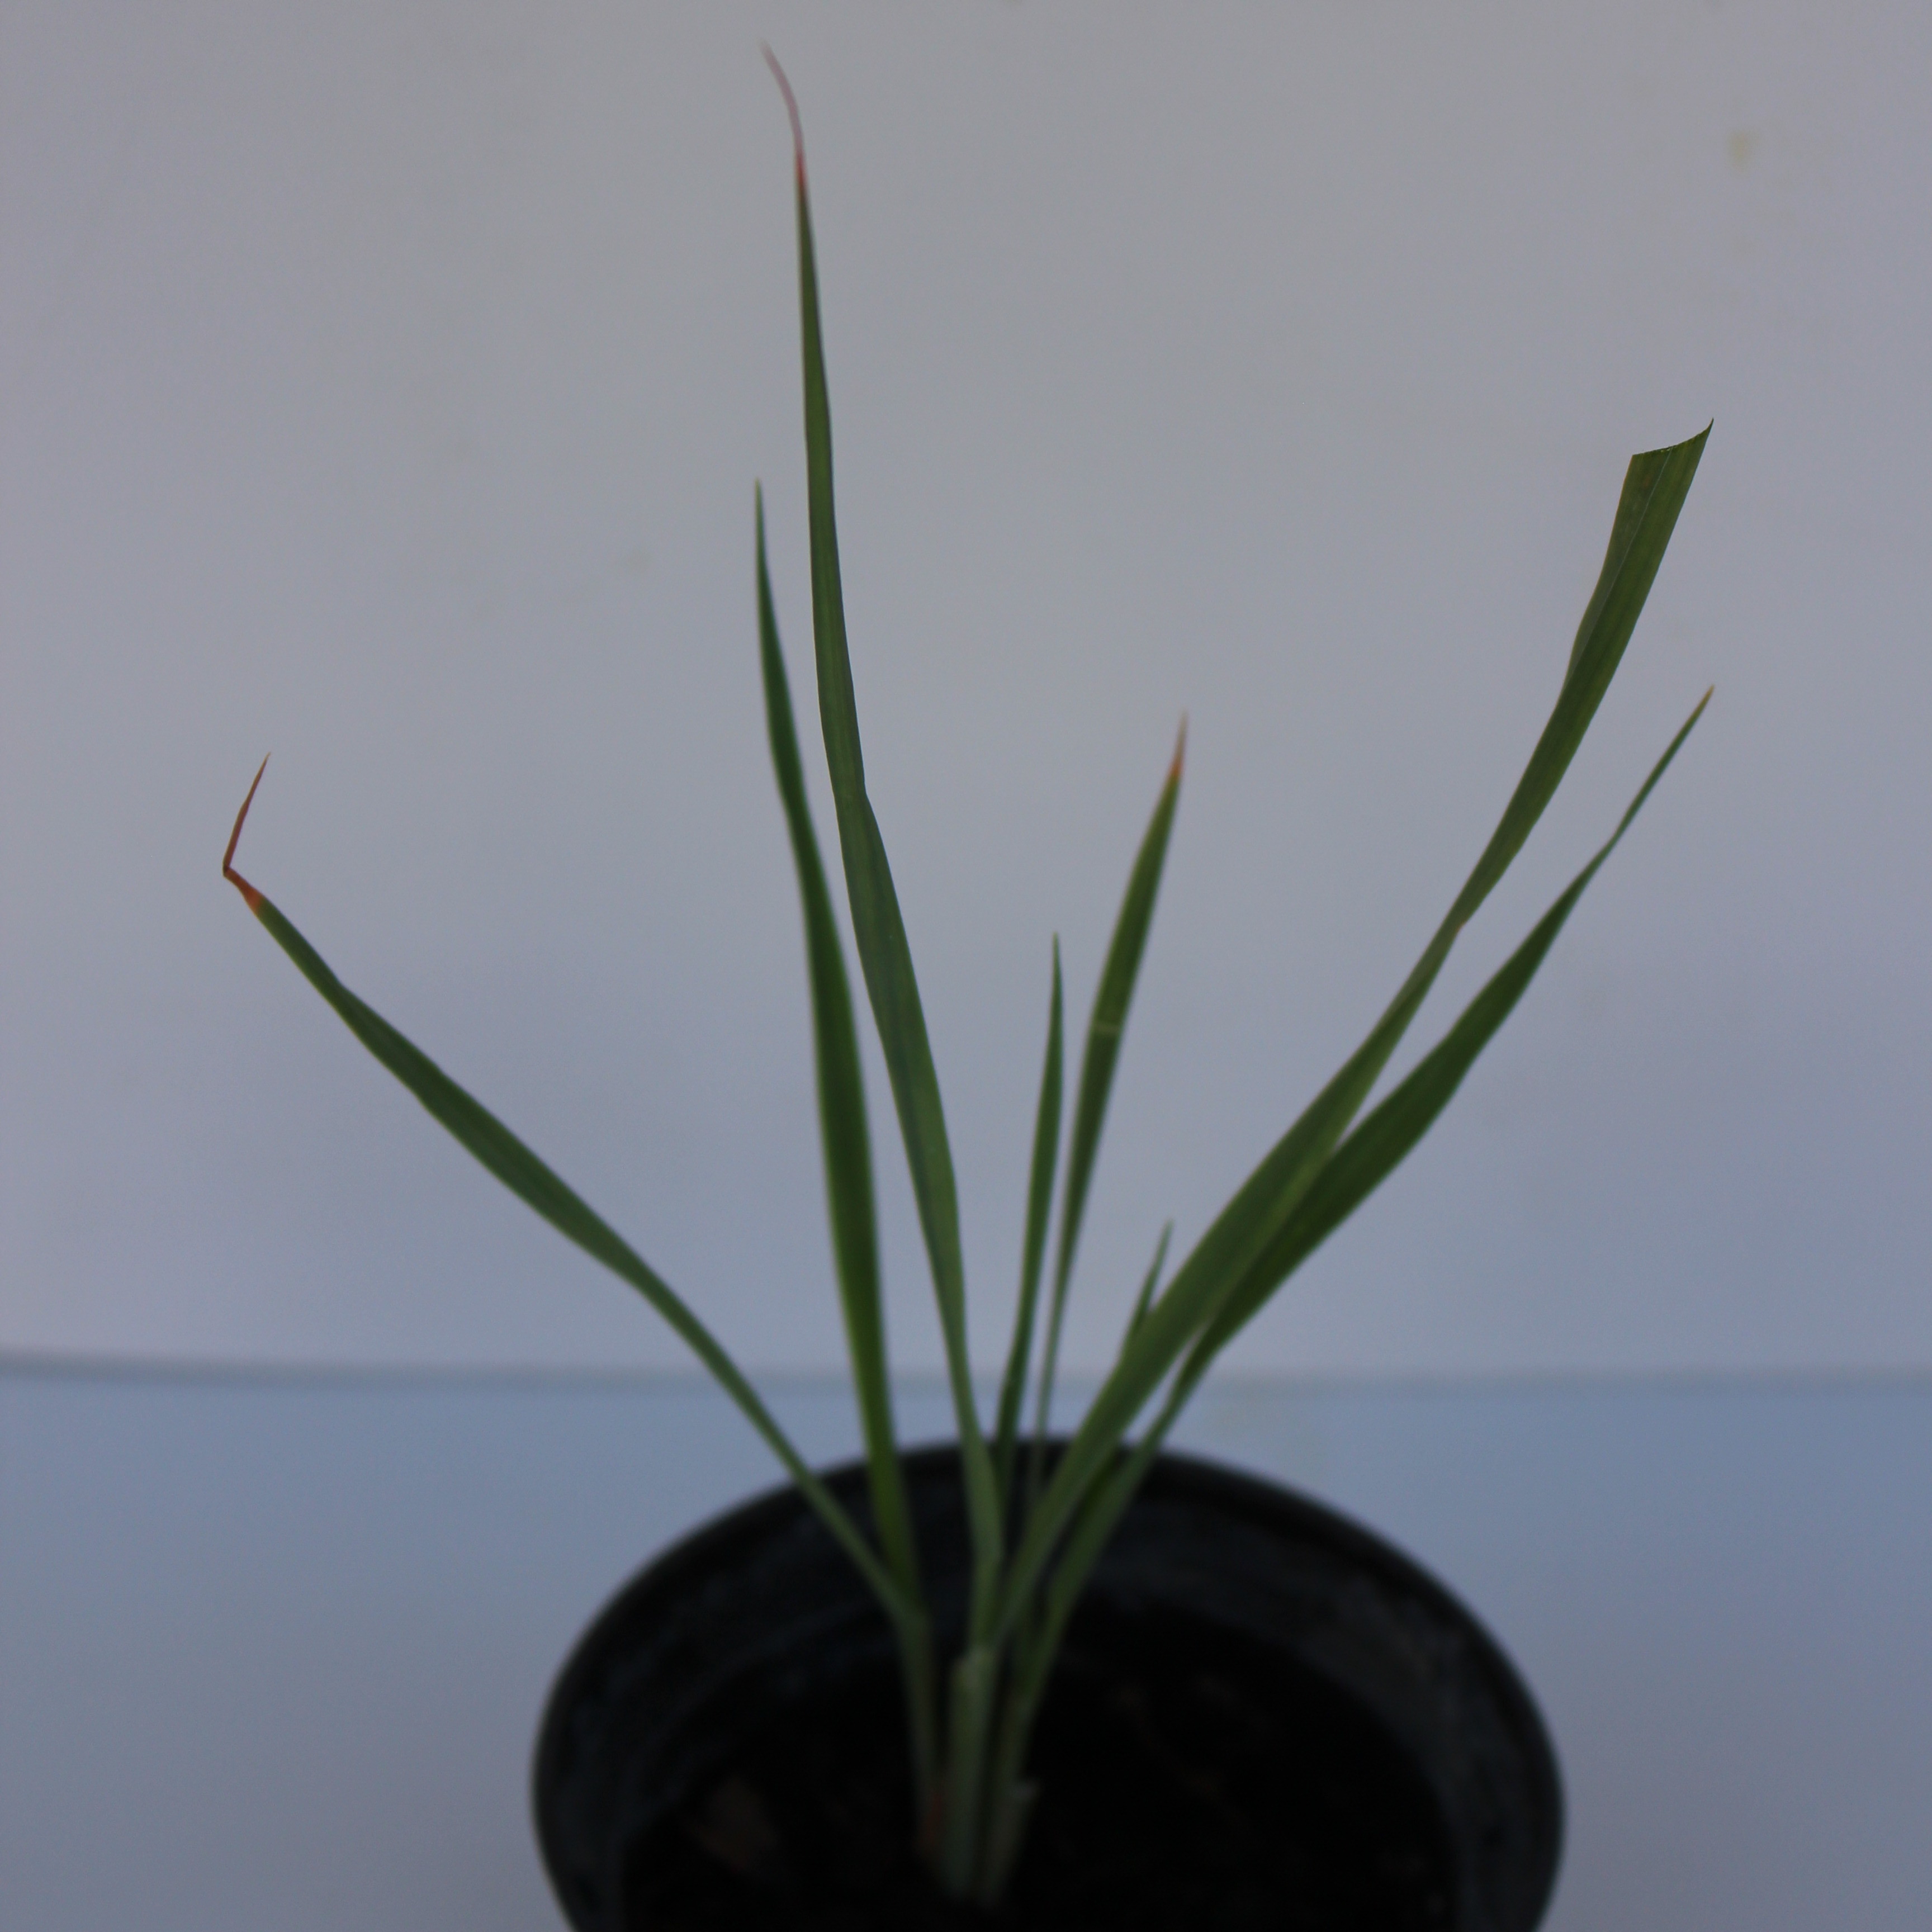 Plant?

Avena sterilis
